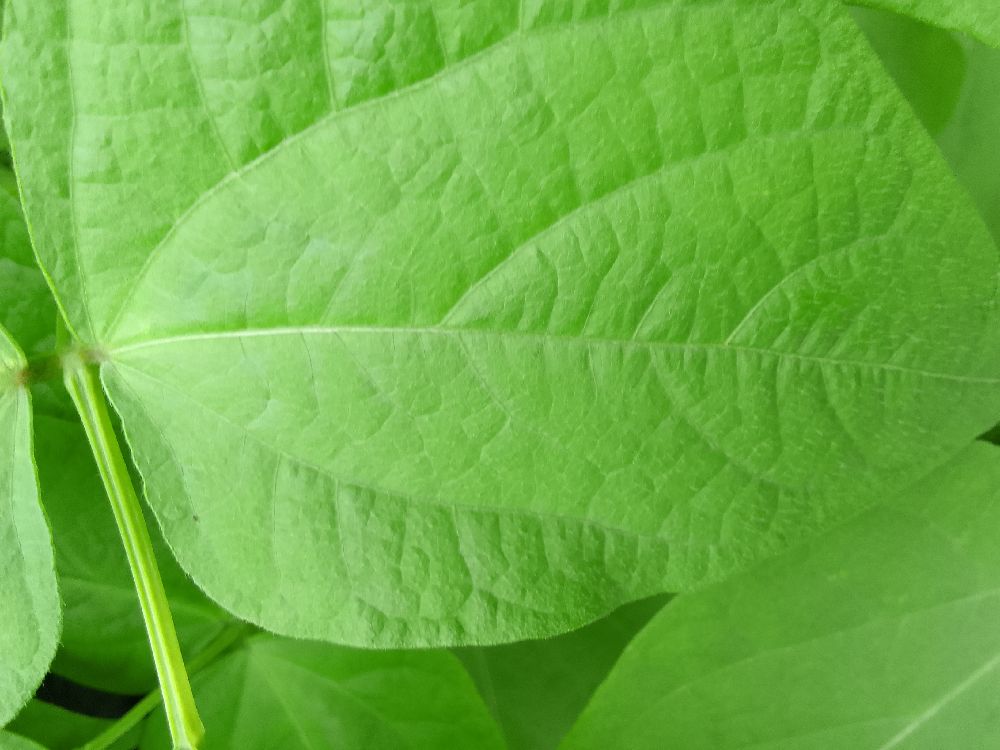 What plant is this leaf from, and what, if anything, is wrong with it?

common bean, healthy
